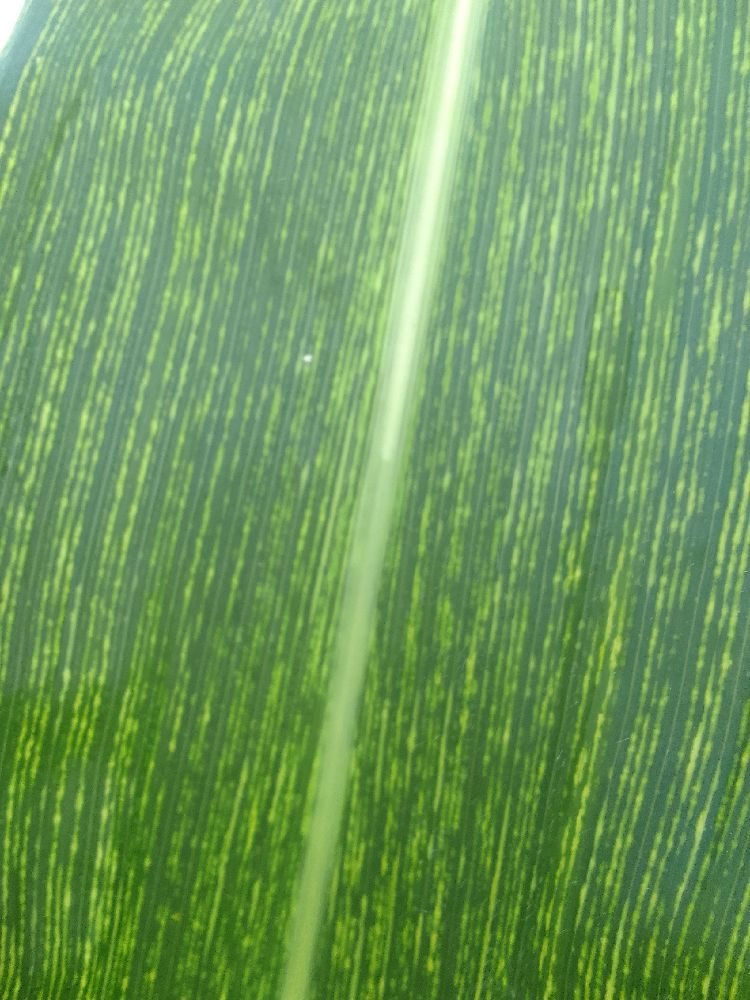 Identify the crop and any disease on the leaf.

maize, maize streak virus
